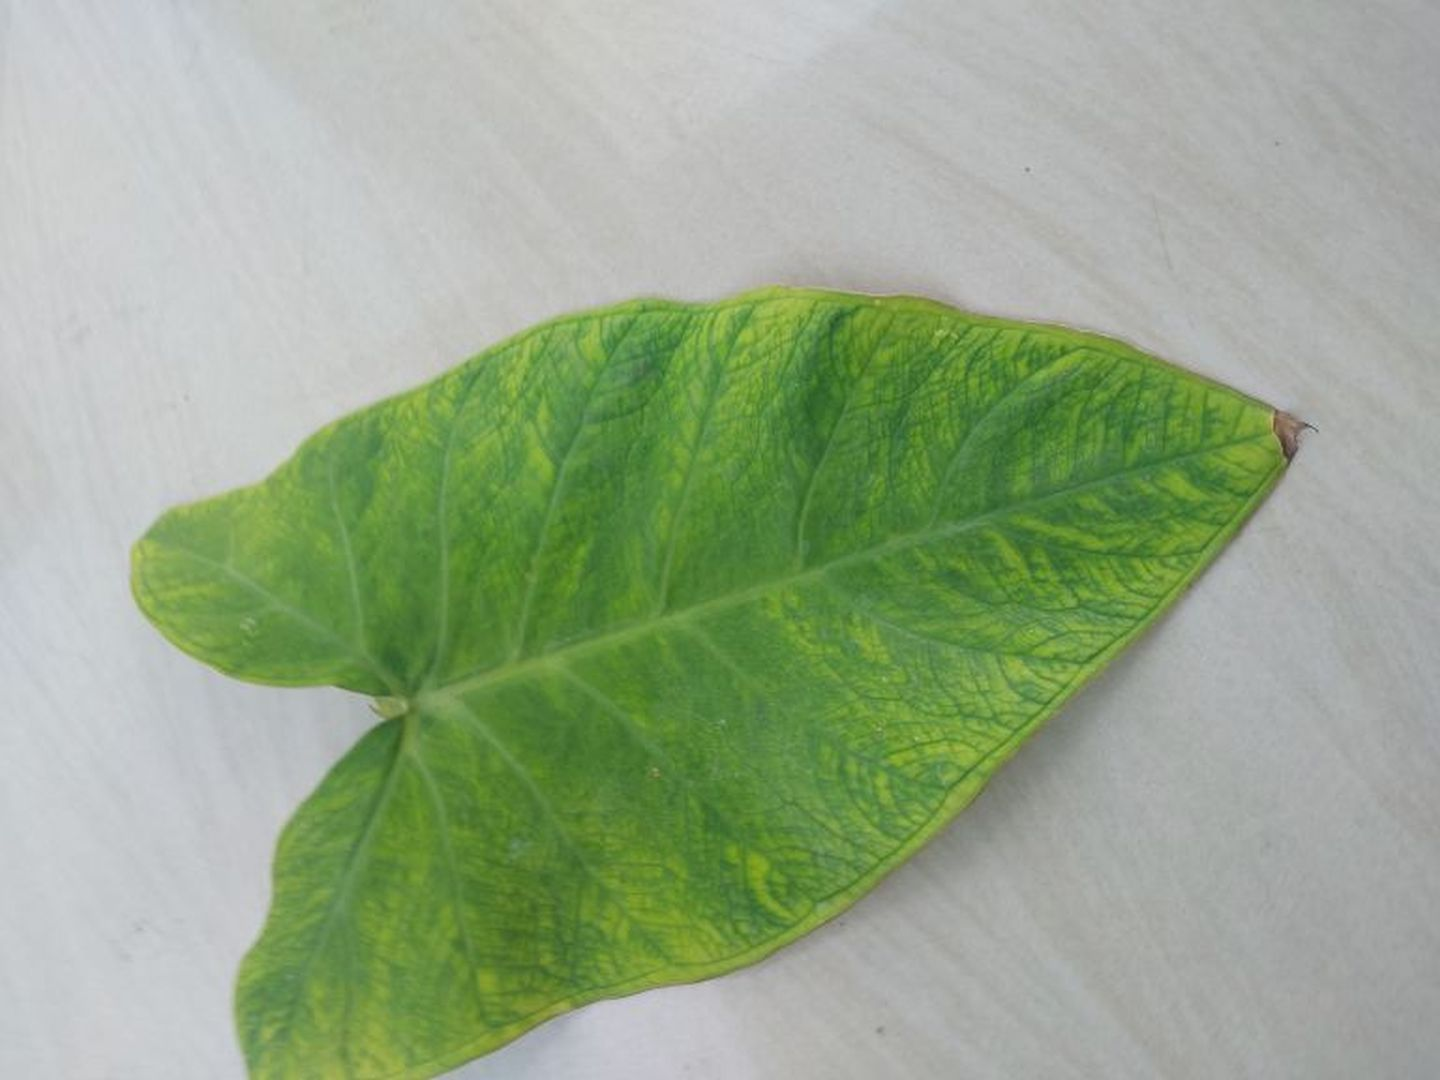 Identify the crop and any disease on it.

taro, mosaic
